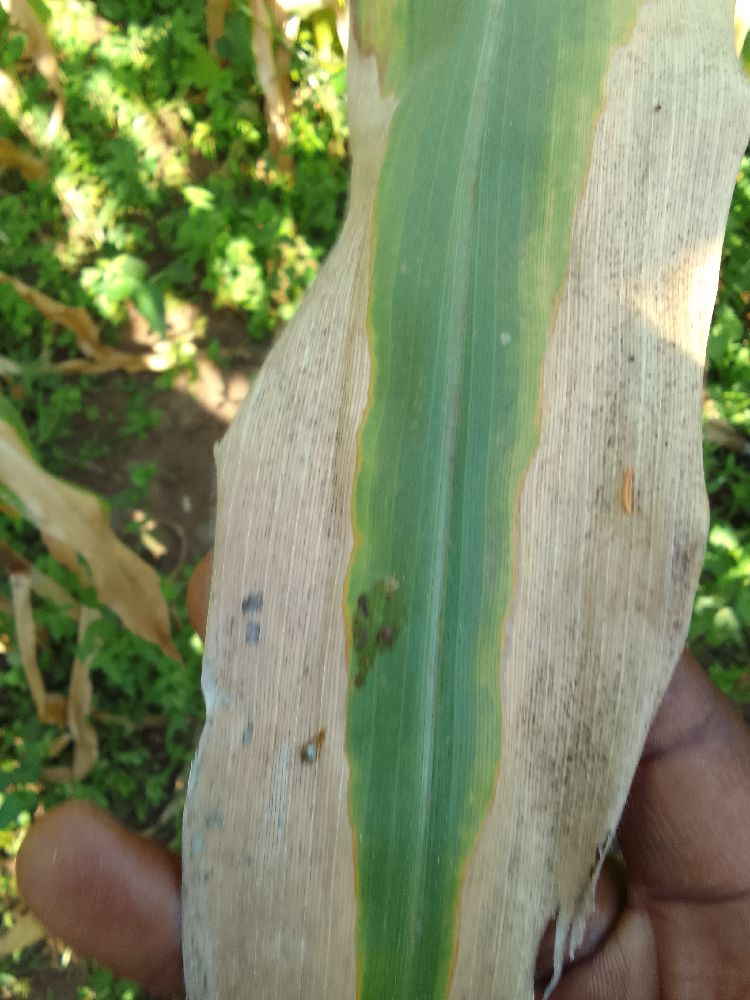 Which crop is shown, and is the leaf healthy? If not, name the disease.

maize, maize lethal necrosis
